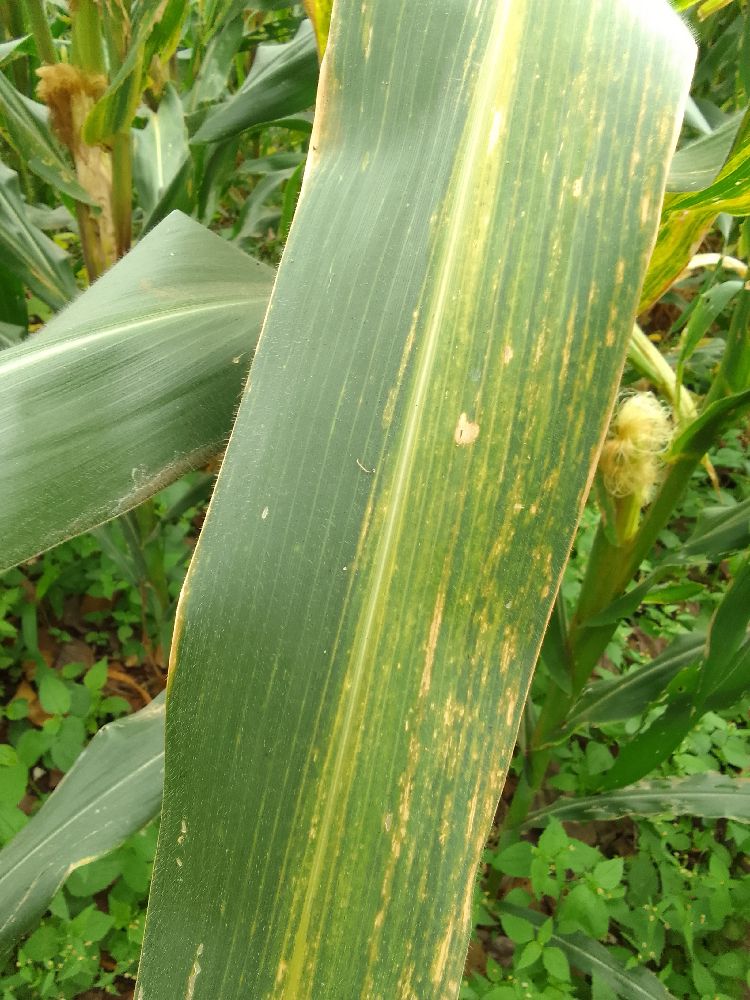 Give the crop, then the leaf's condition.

maize, maize lethal necrosis
